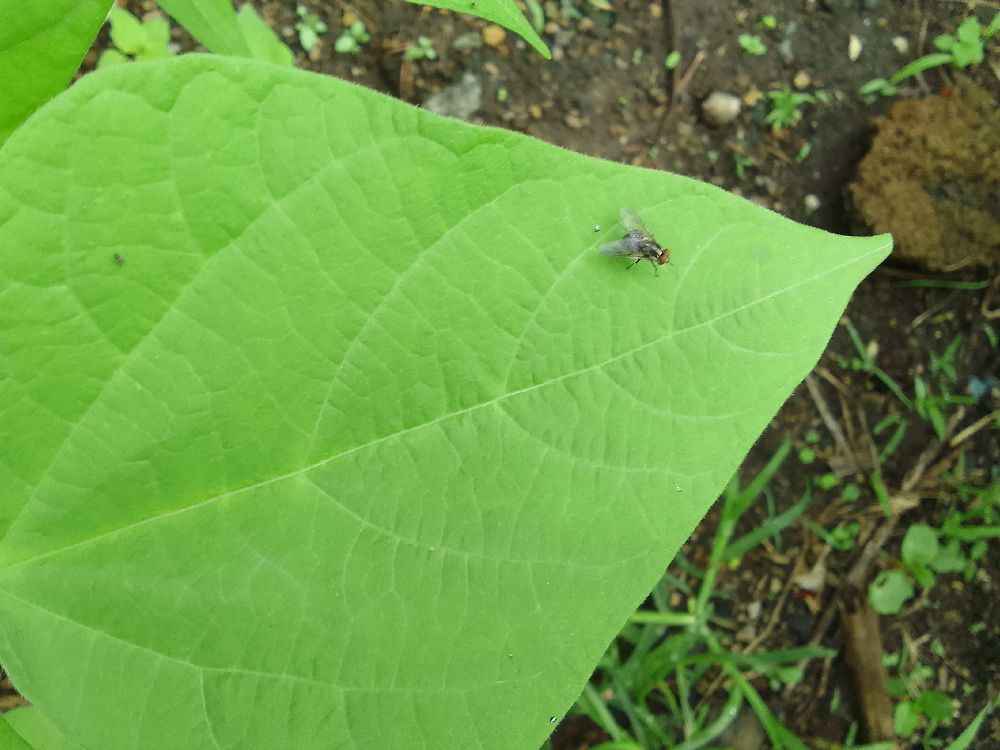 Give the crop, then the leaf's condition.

common bean, healthy
